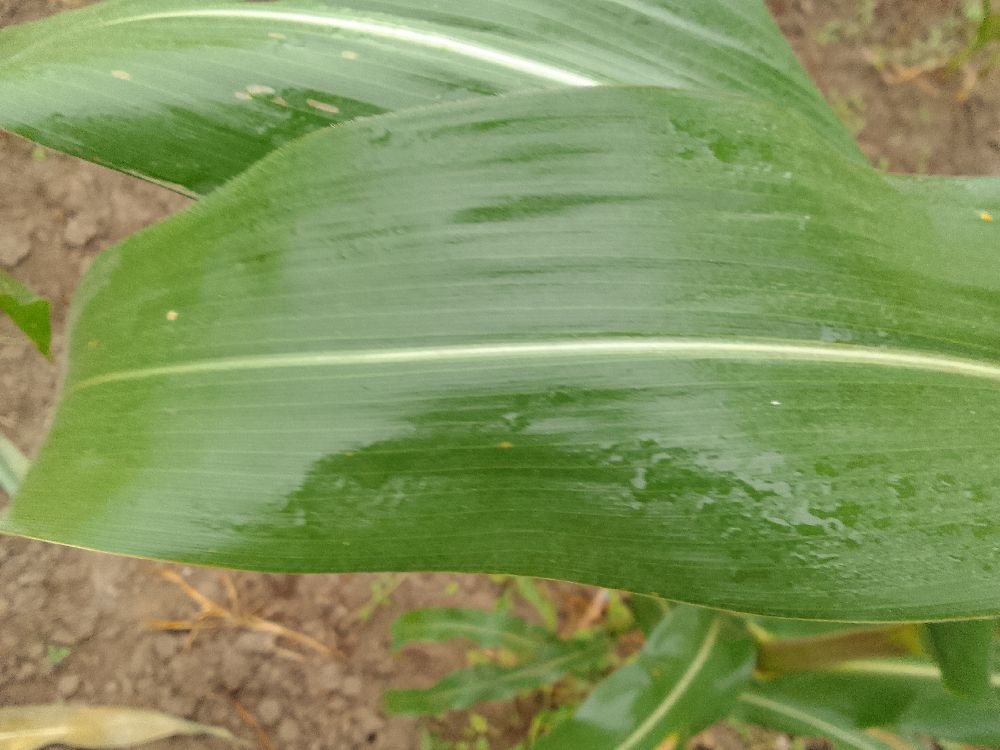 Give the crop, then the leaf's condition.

maize, healthy
